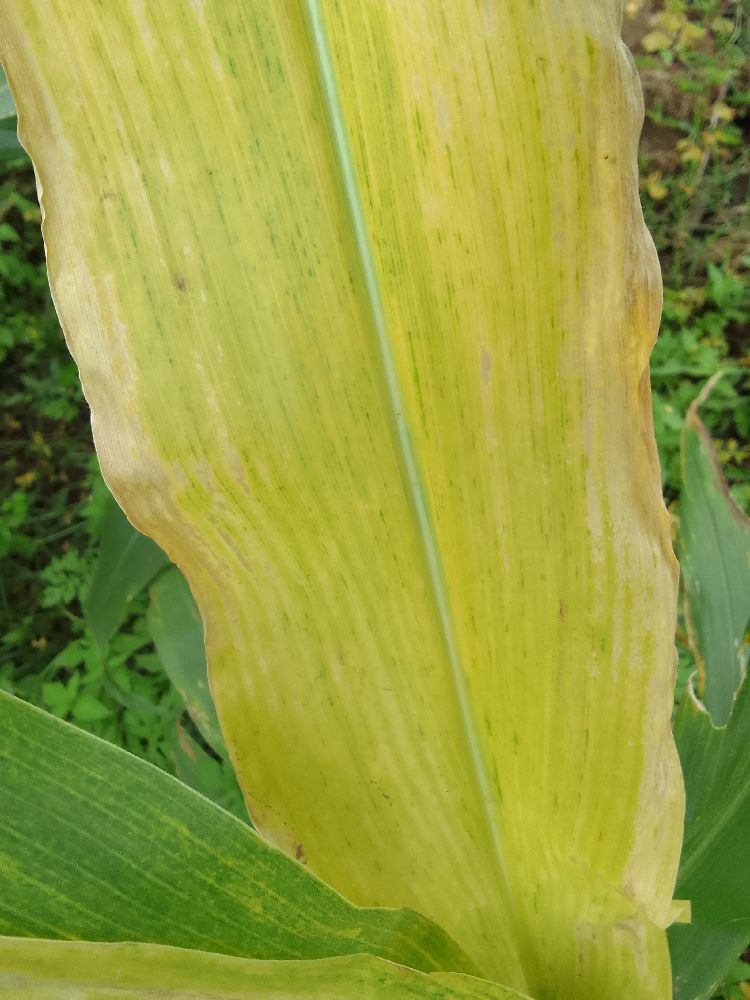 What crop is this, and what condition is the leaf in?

maize, maize lethal necrosis
